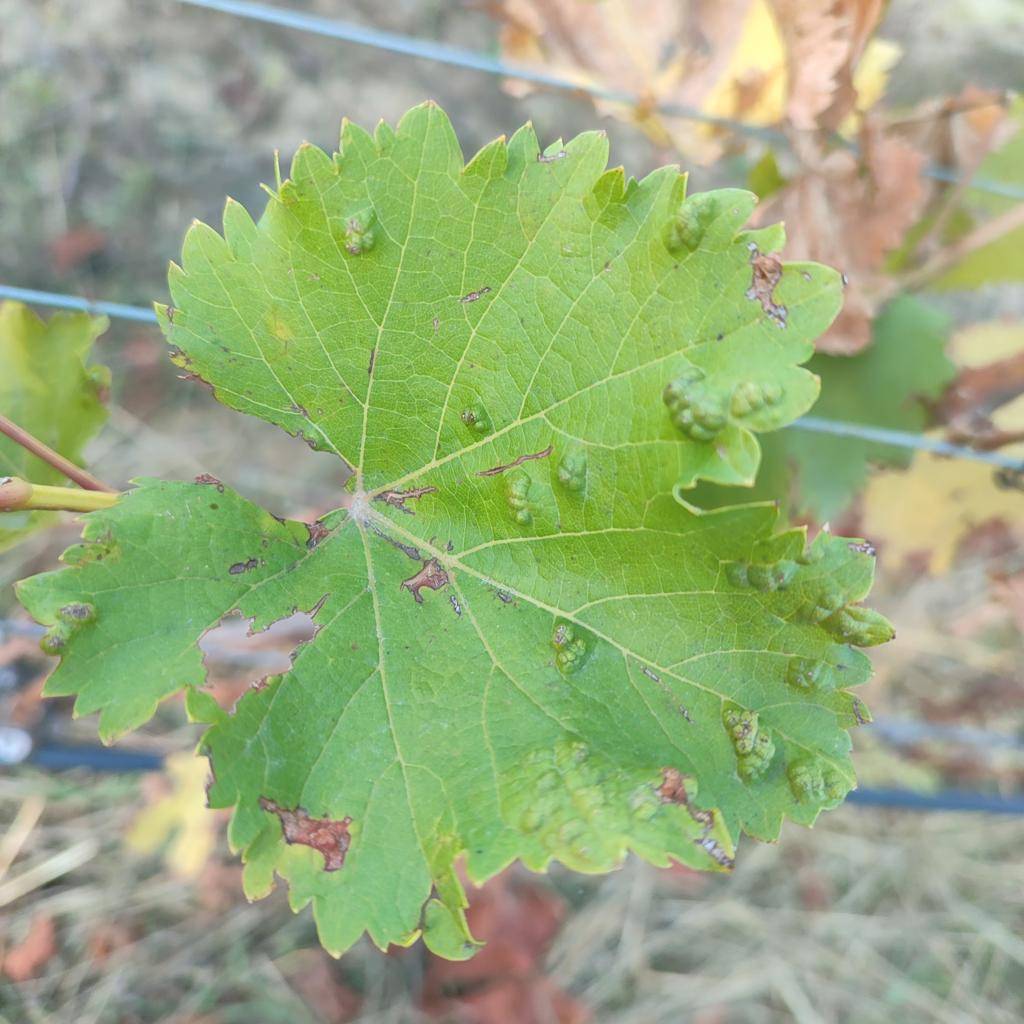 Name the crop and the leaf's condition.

grapevine, erineum mite
